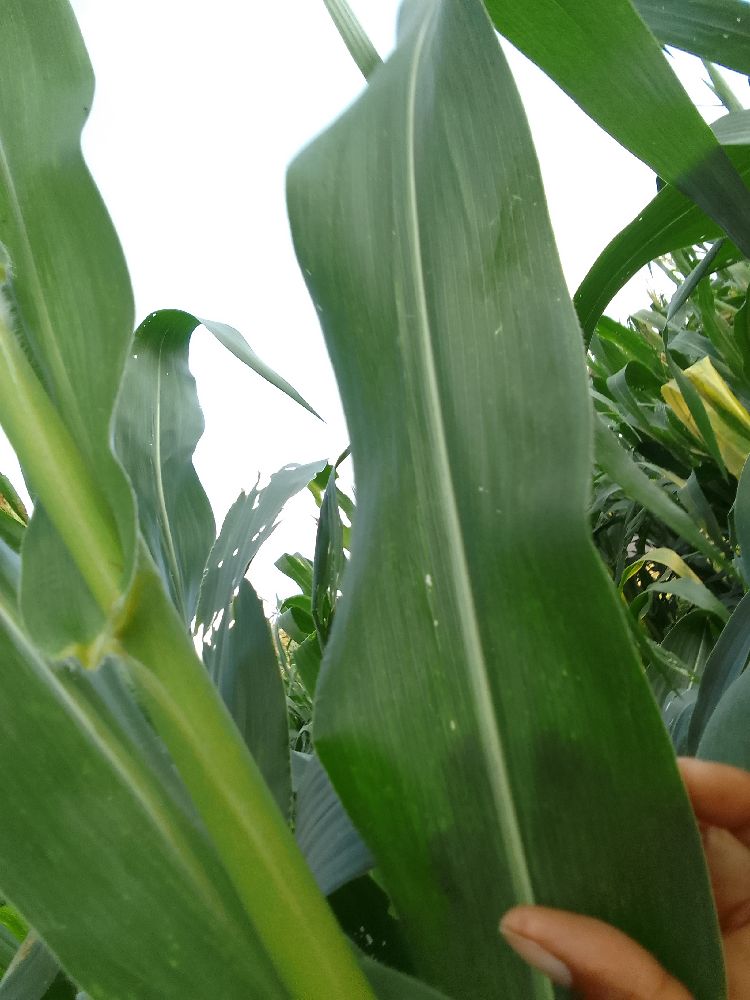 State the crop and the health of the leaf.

maize, healthy
